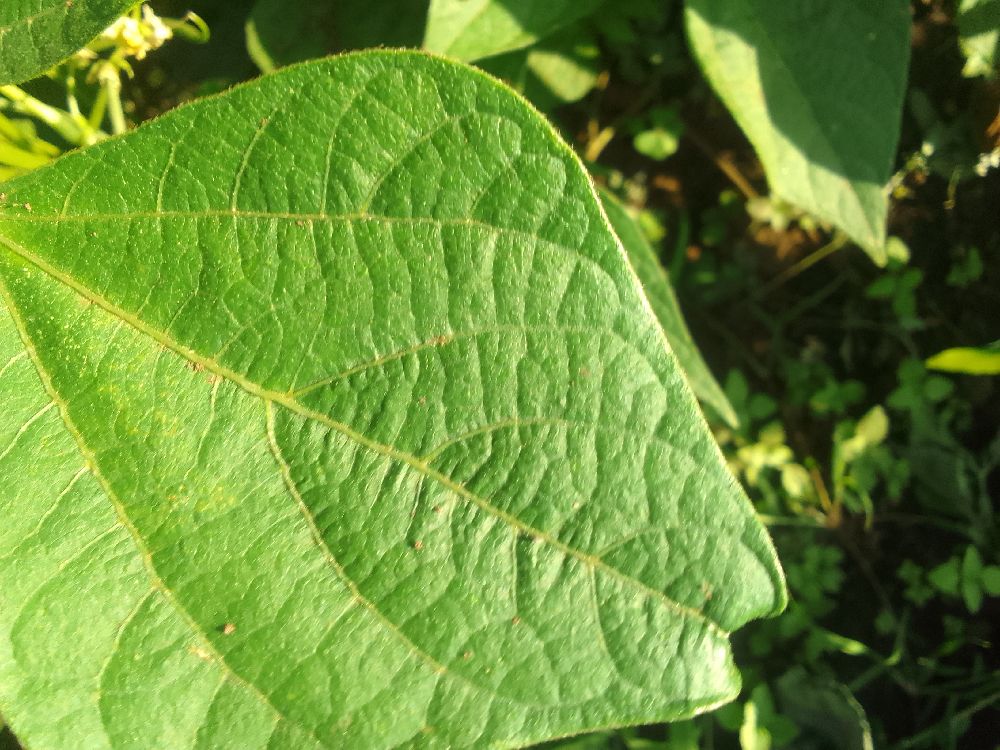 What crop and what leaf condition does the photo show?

common bean, healthy
